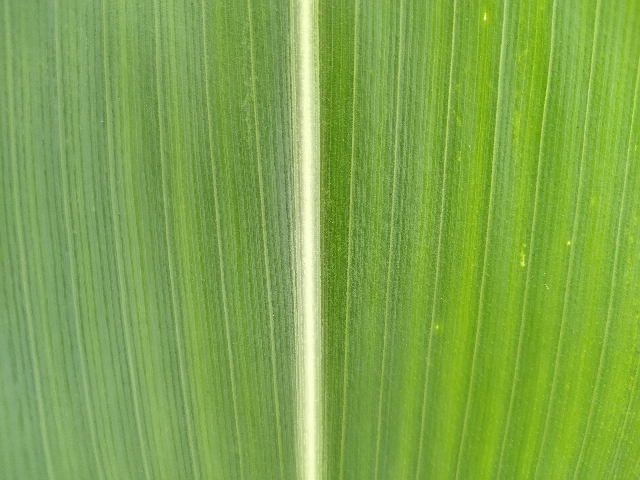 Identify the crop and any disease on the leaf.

maize, healthy
